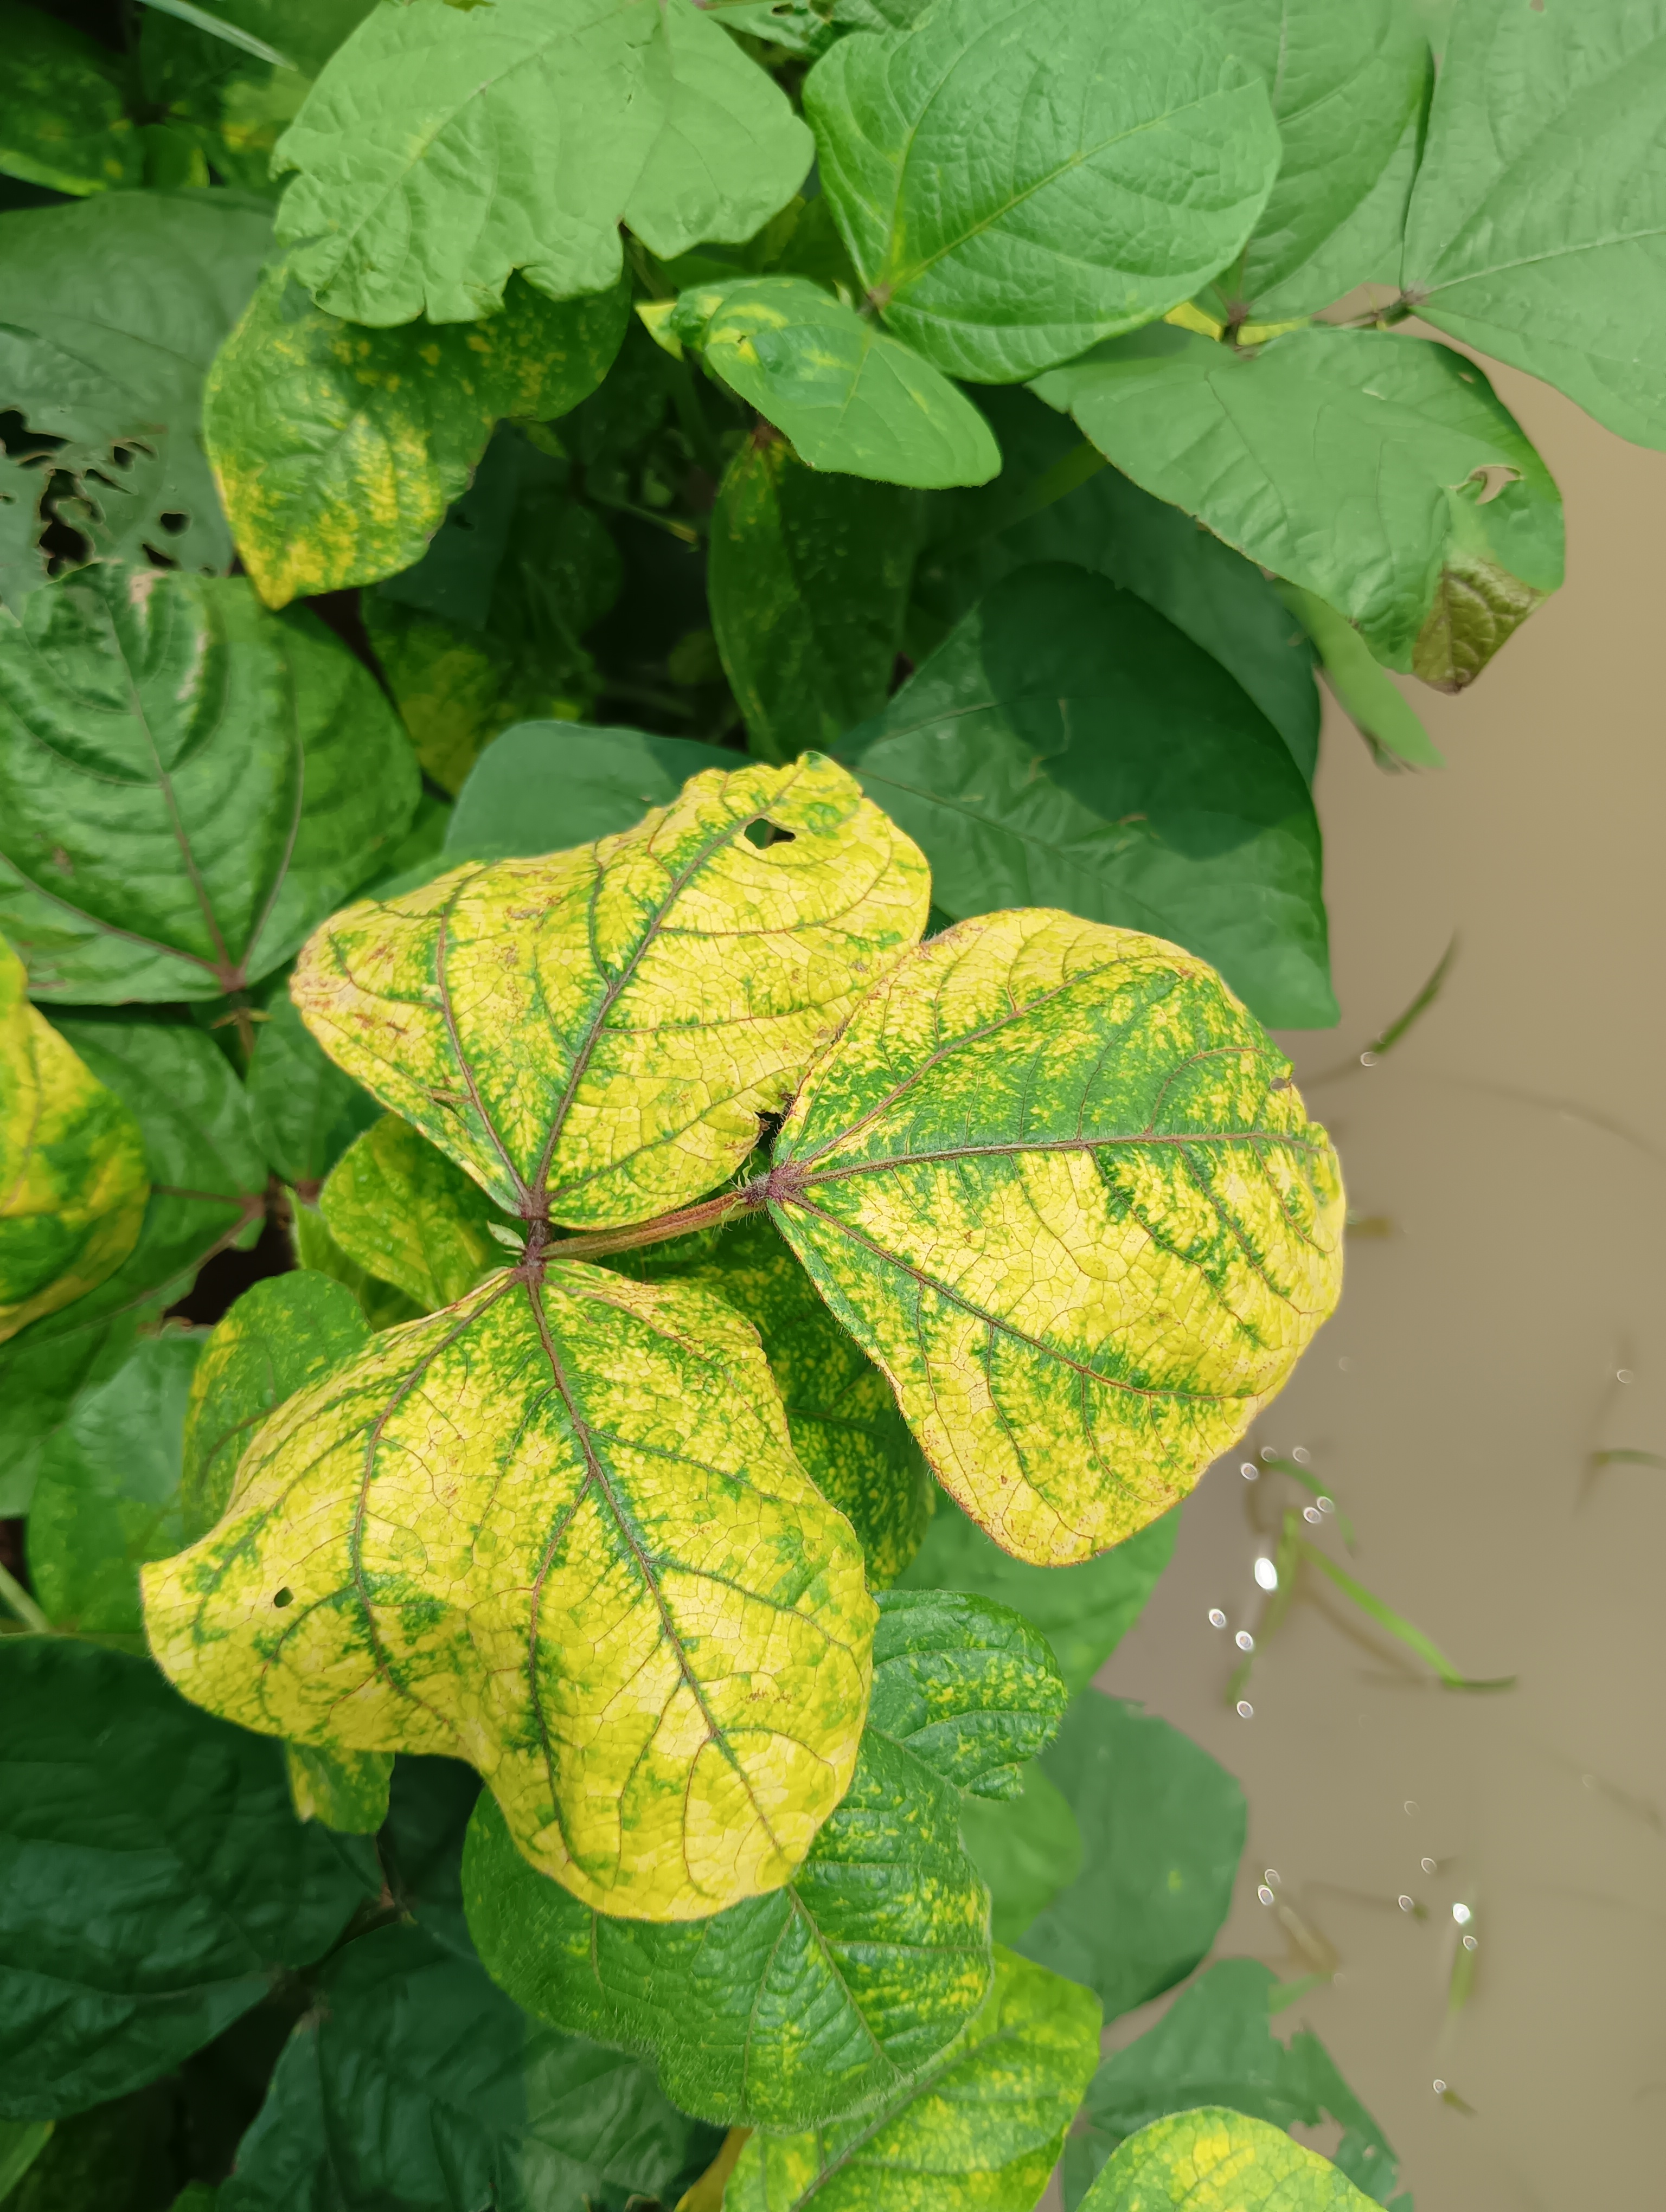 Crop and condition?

mungbean, yellow mosaic
